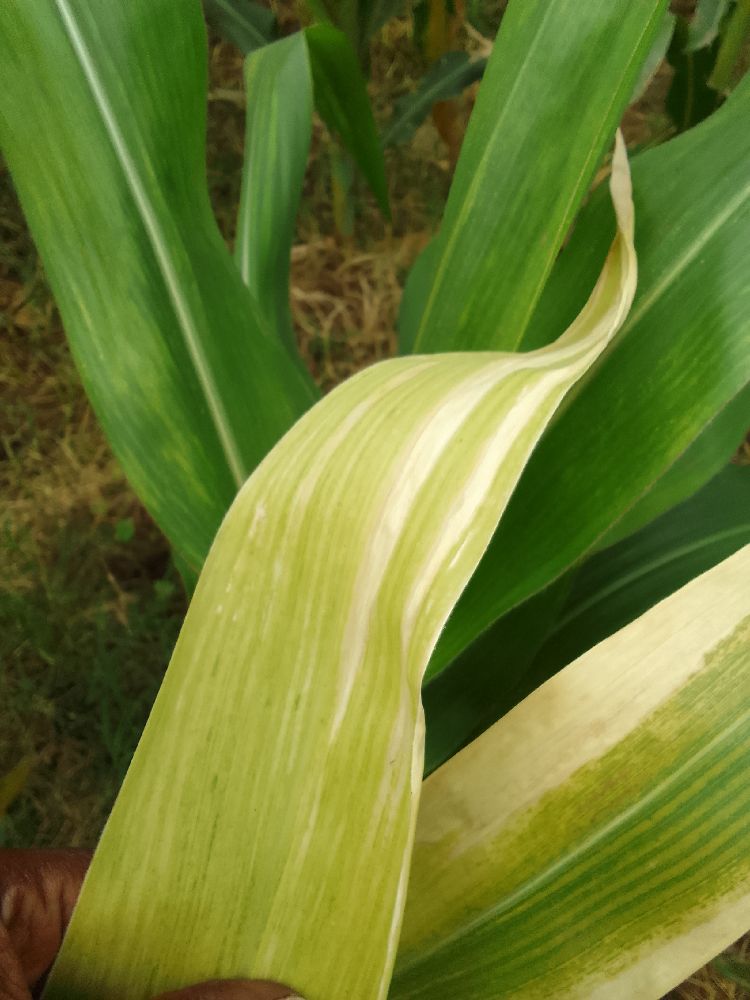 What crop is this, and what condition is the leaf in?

maize, maize lethal necrosis
